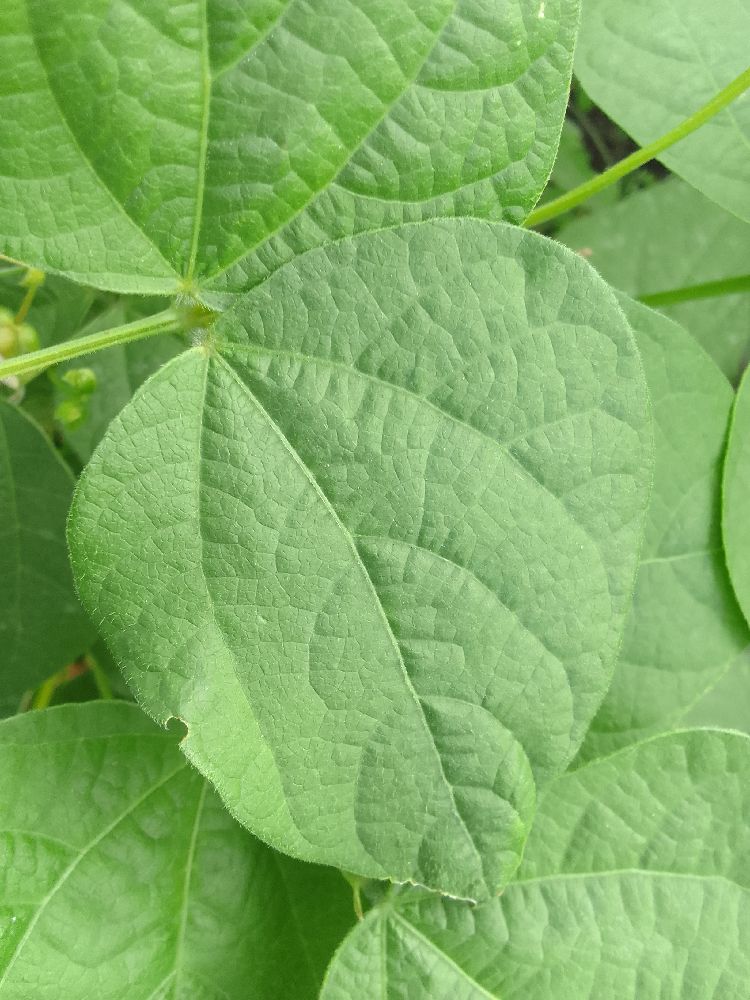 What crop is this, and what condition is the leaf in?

common bean, healthy
